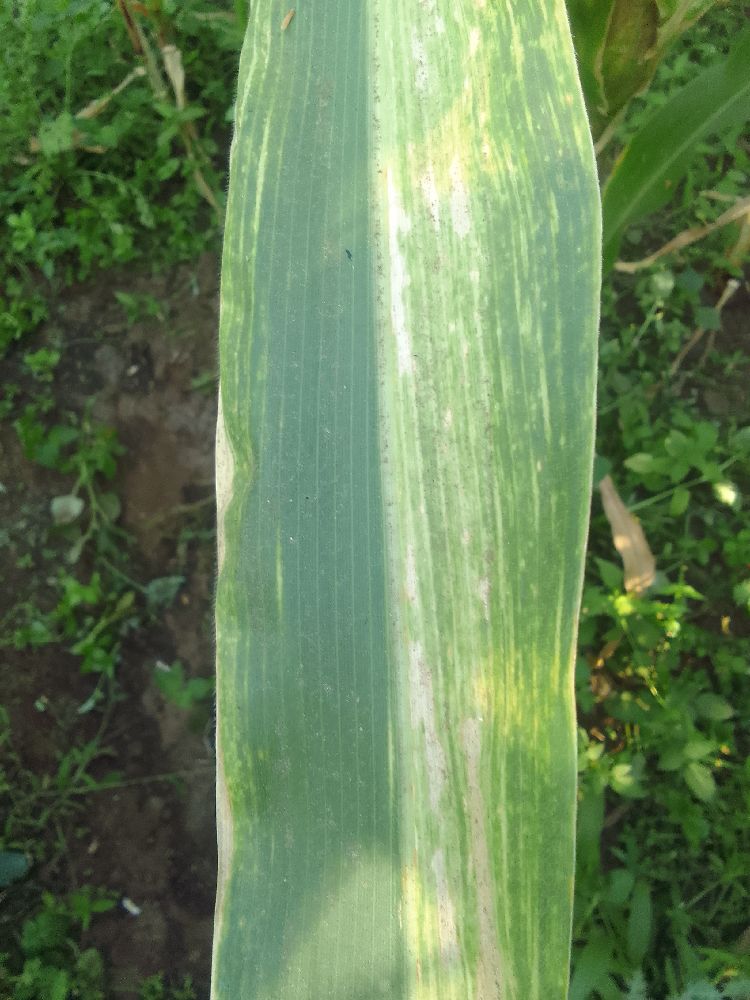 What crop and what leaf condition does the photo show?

maize, maize lethal necrosis
